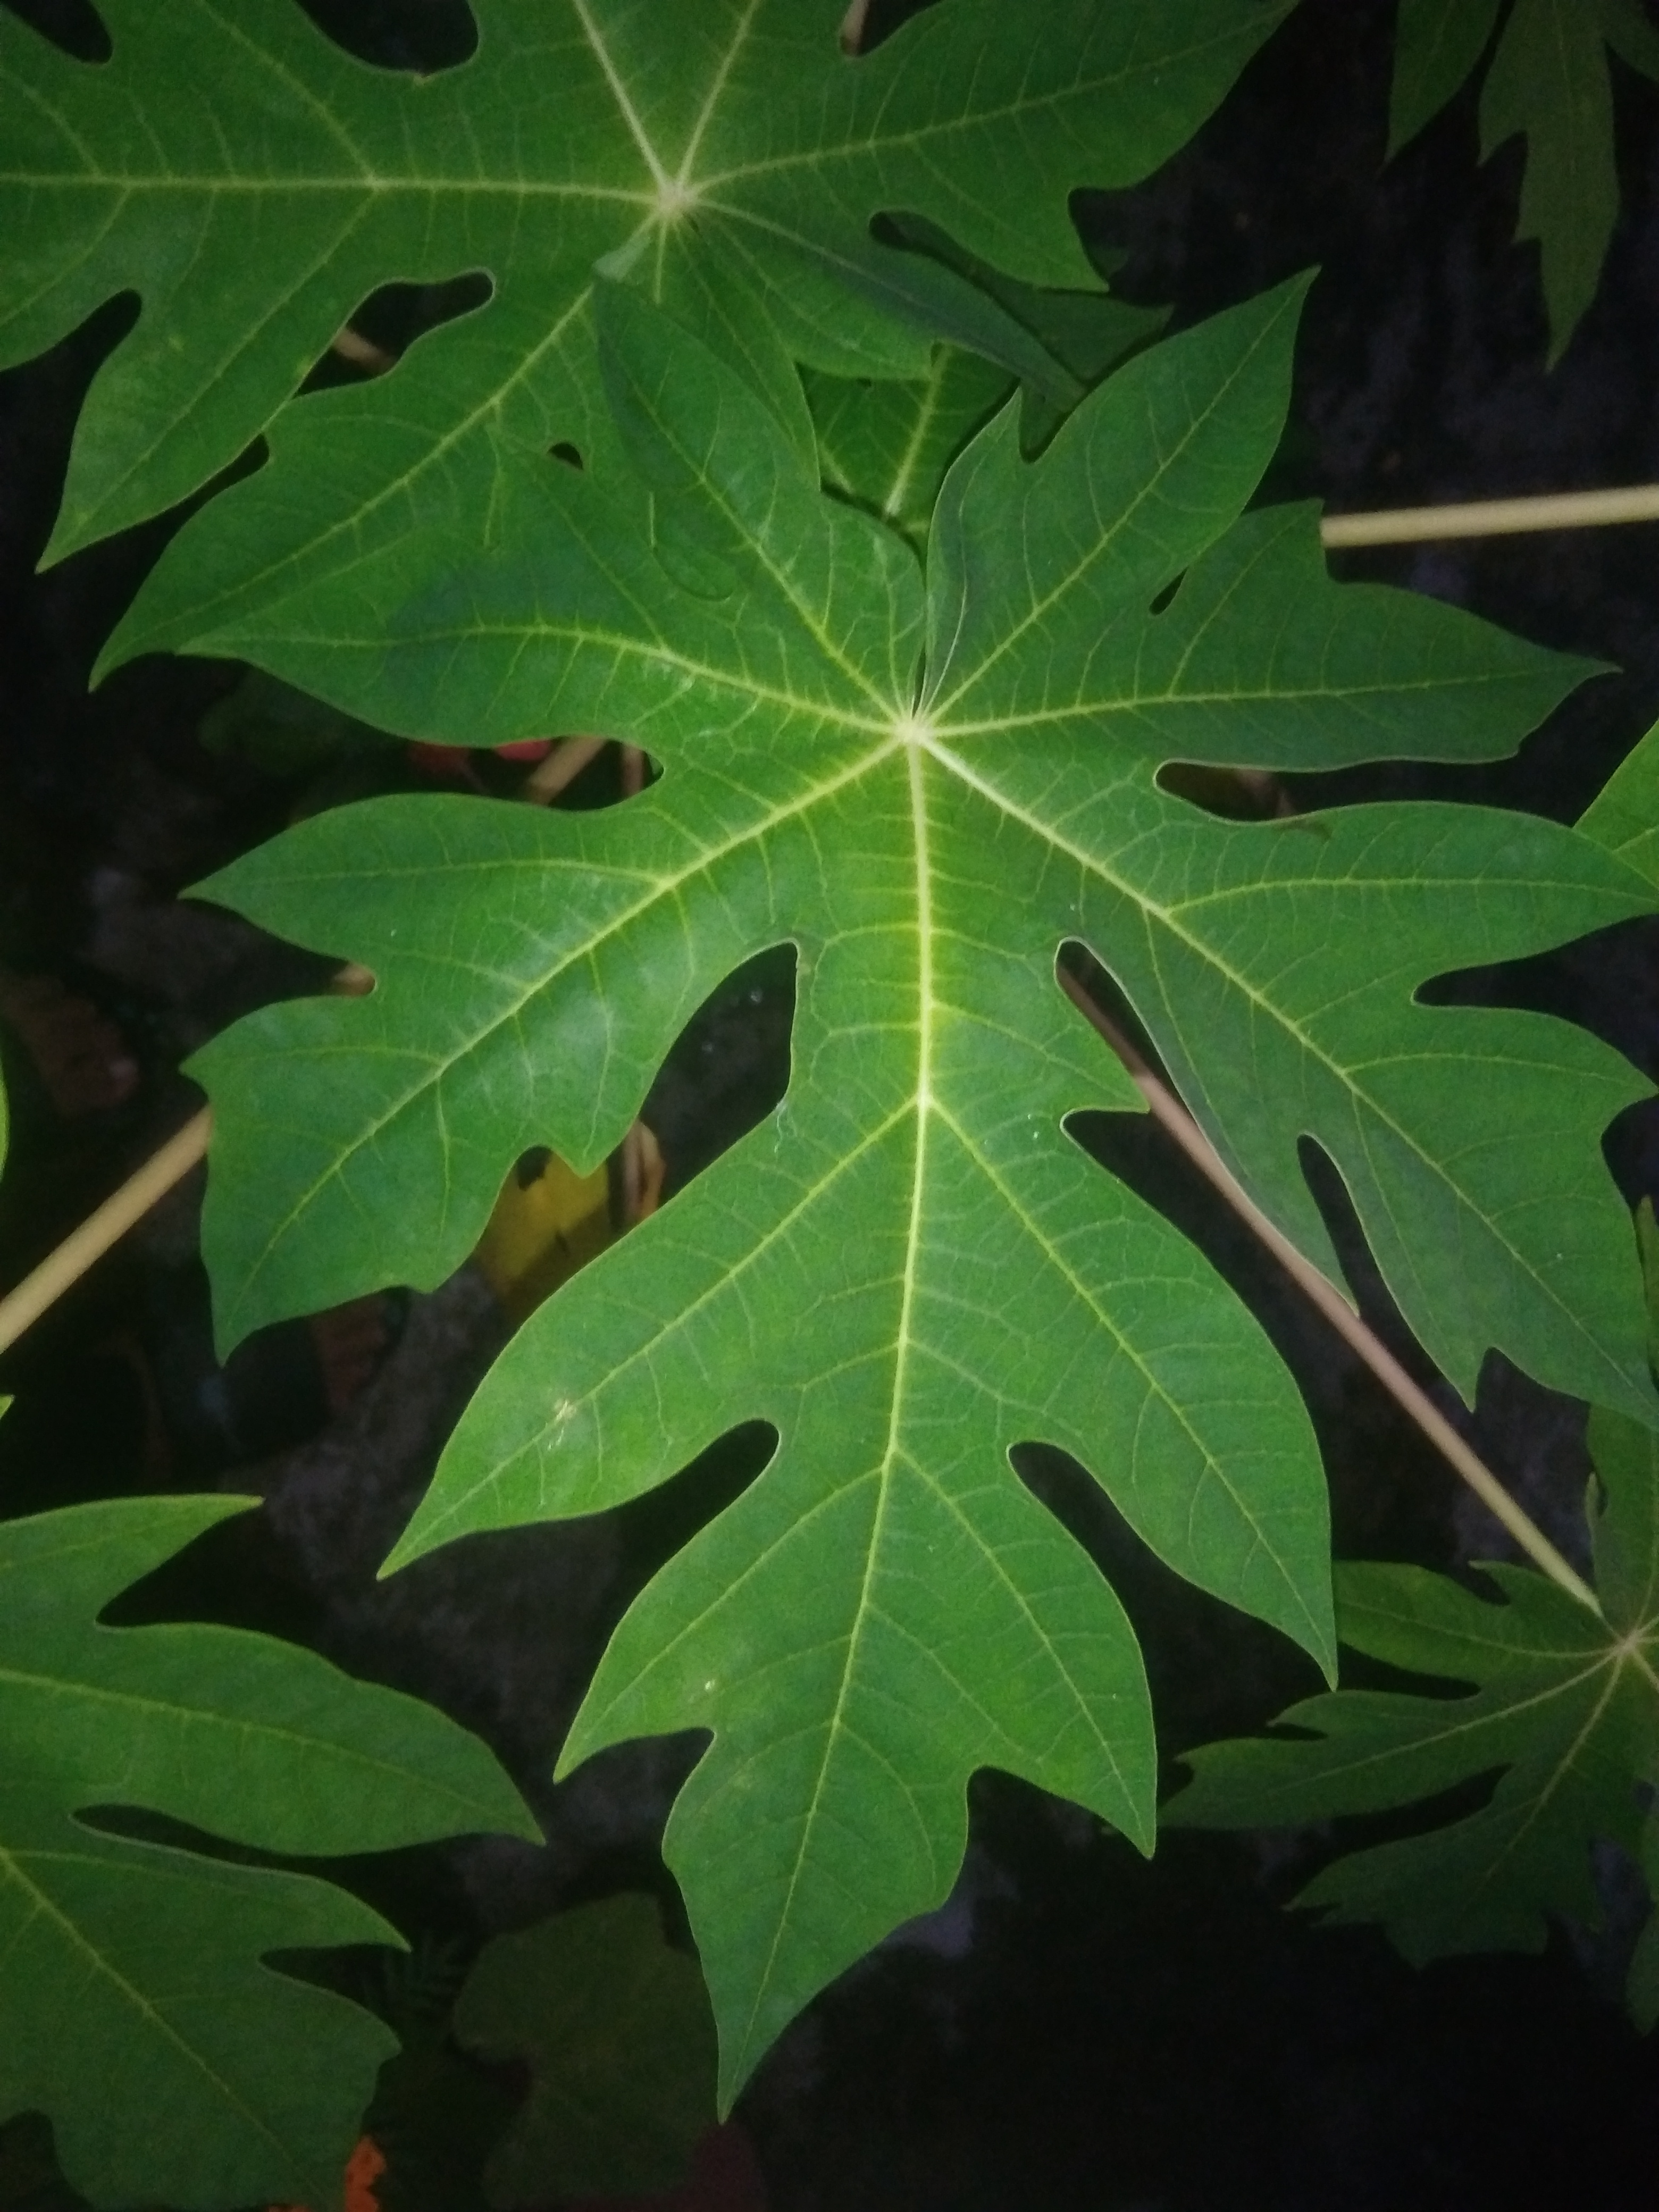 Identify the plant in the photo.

papaya
